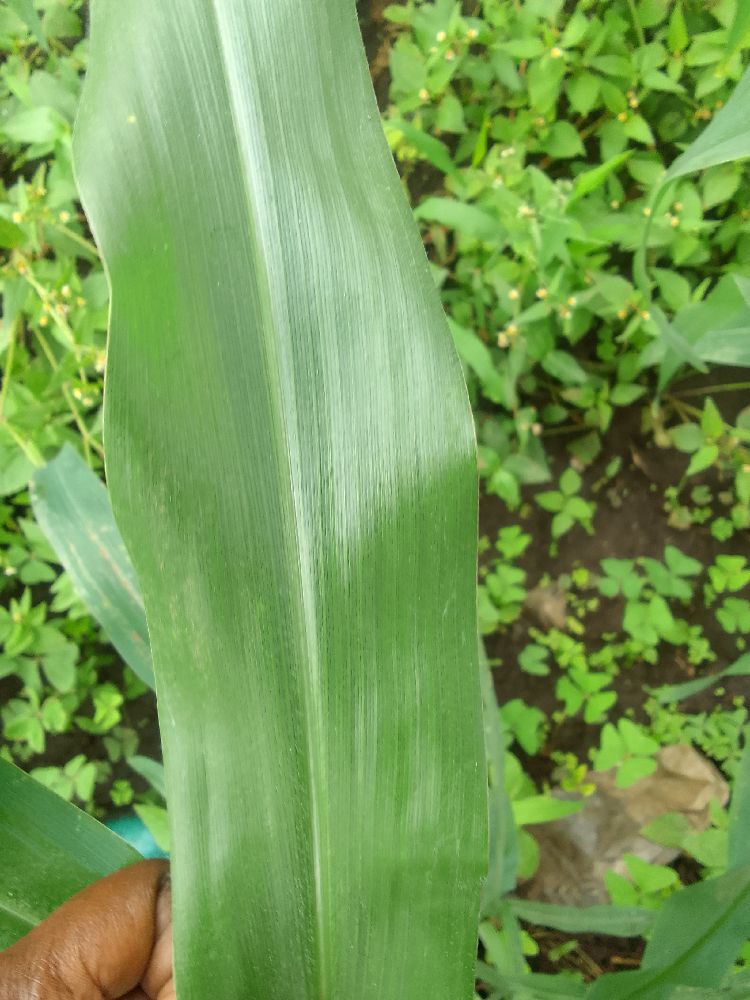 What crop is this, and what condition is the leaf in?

maize, healthy
